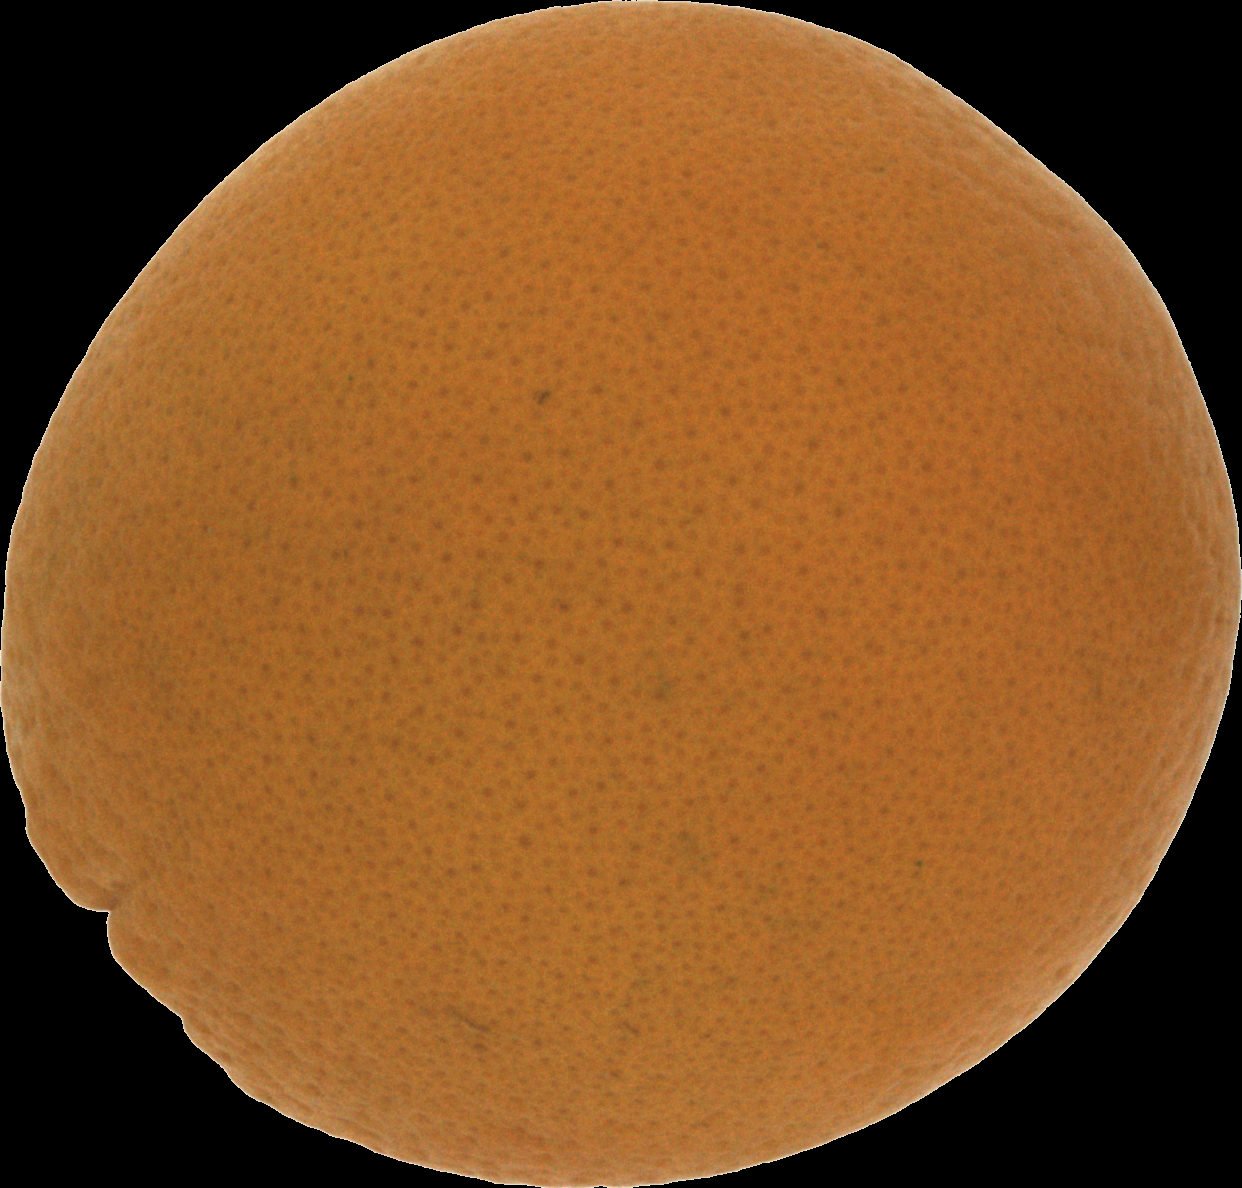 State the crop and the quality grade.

orange, good
